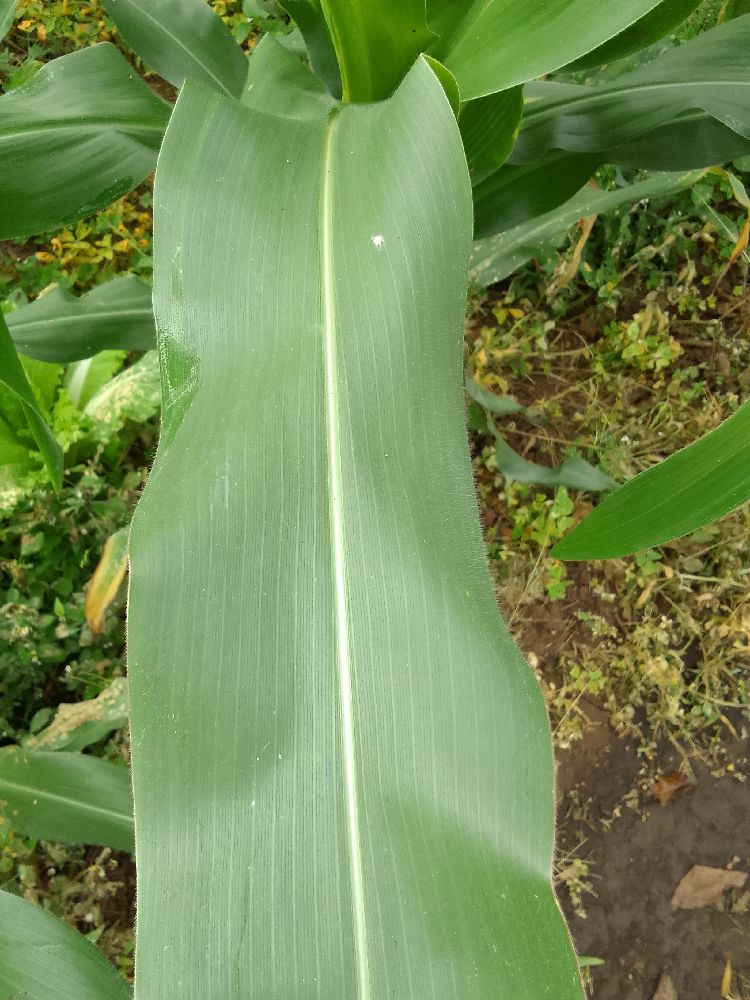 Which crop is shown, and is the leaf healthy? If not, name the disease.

maize, healthy
